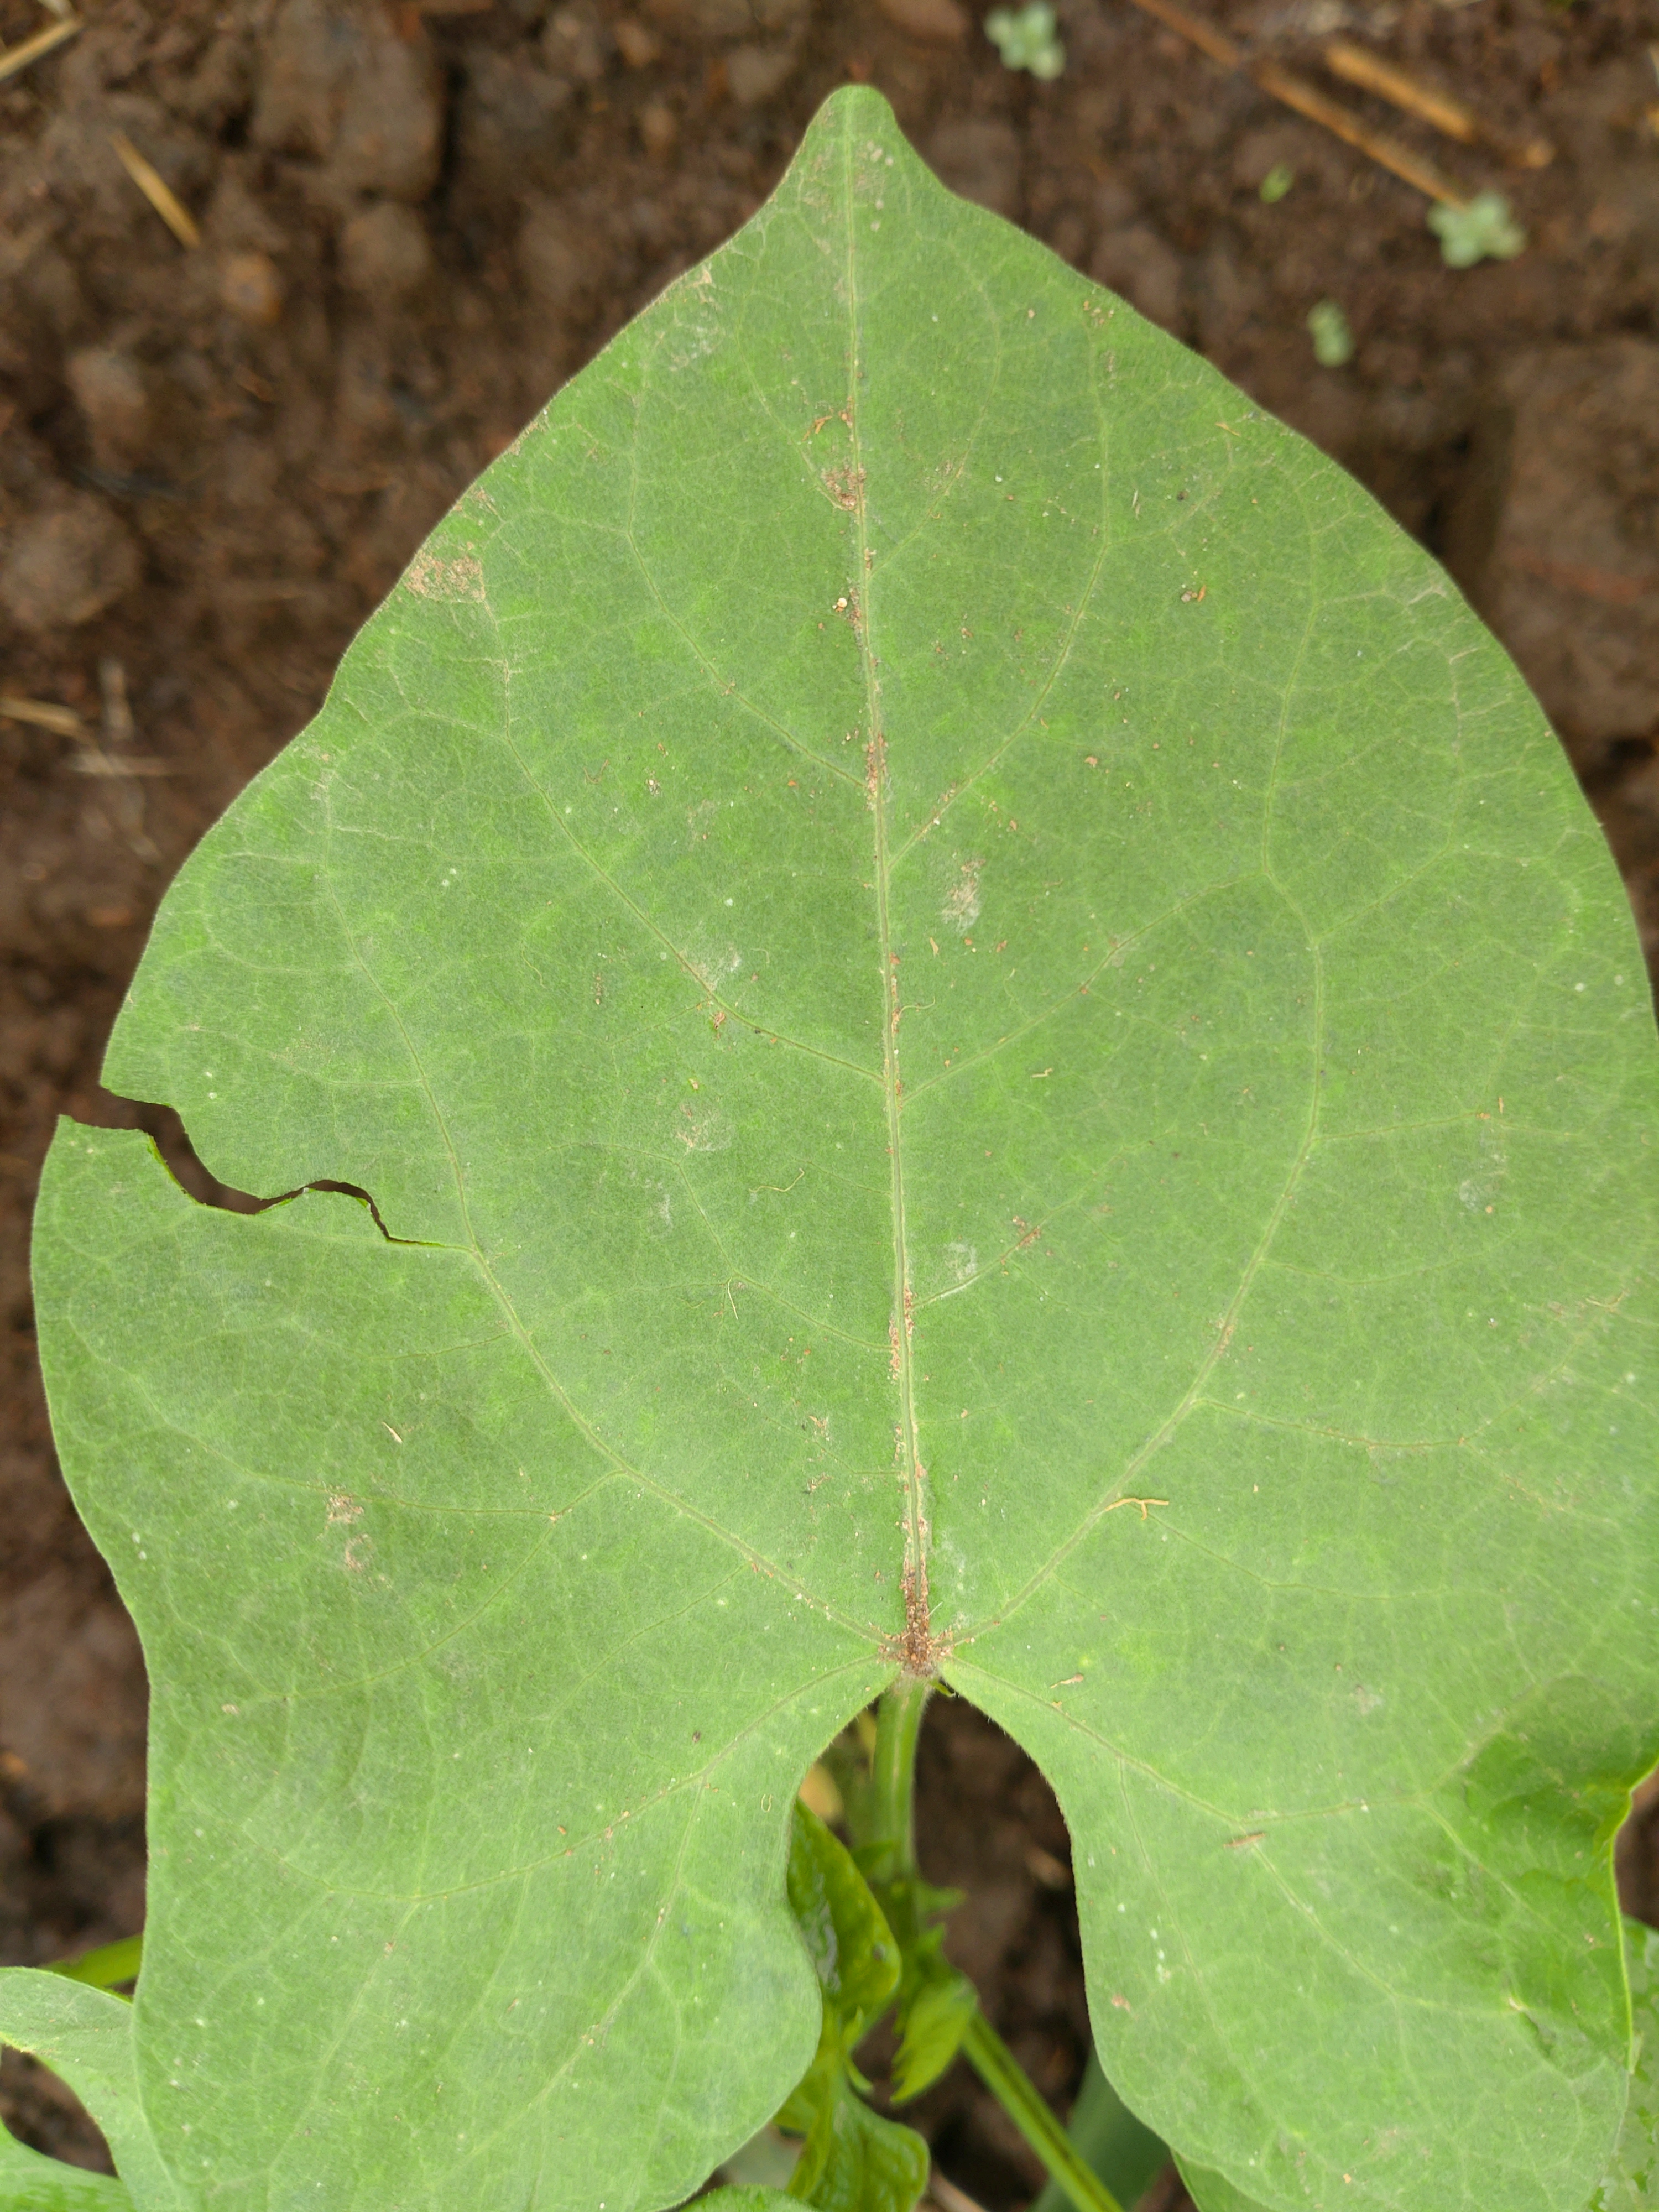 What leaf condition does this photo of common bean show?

healthy
